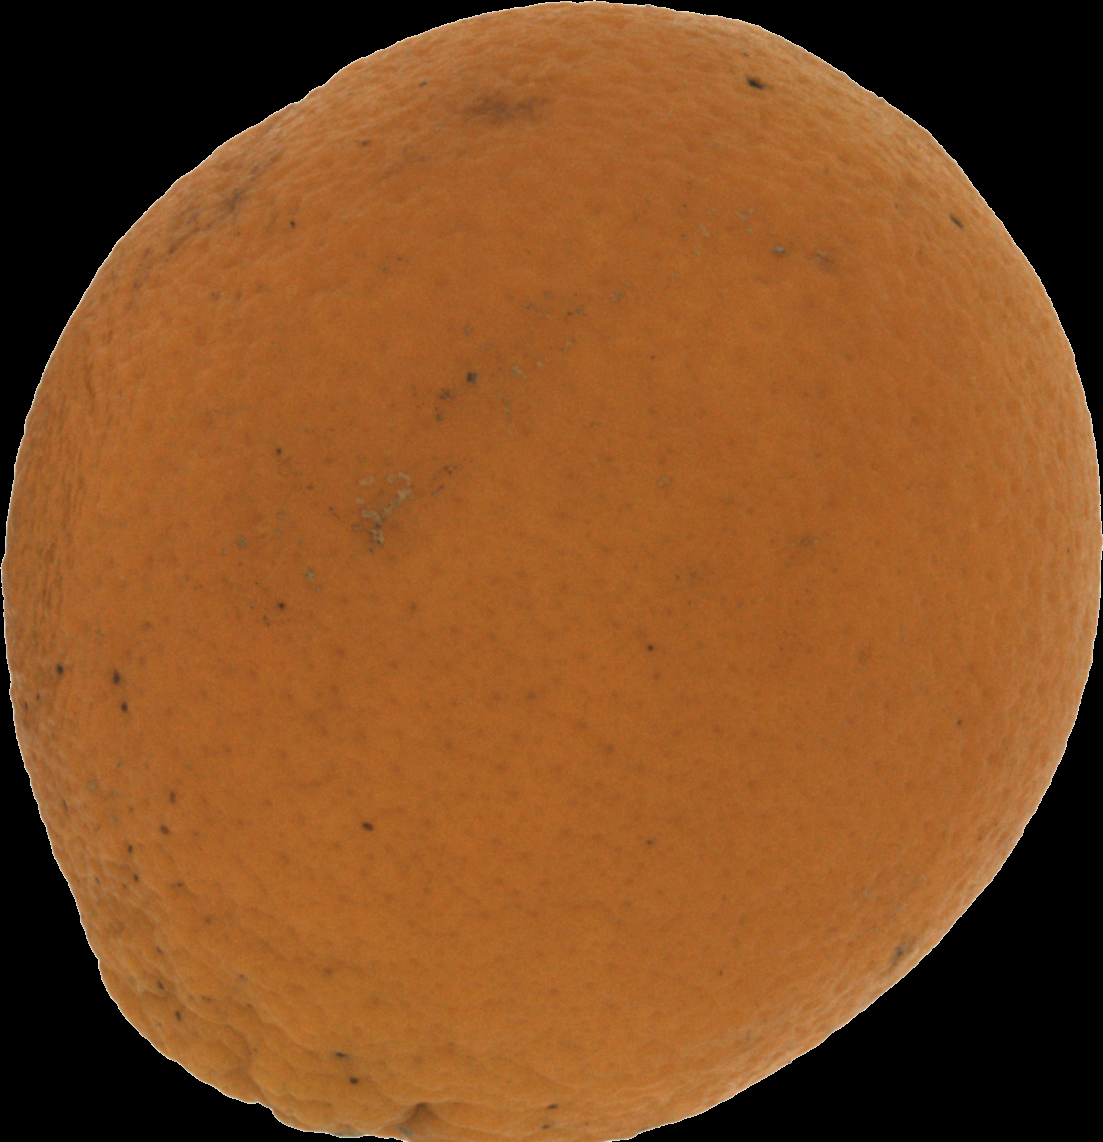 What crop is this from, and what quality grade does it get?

orange, bad
